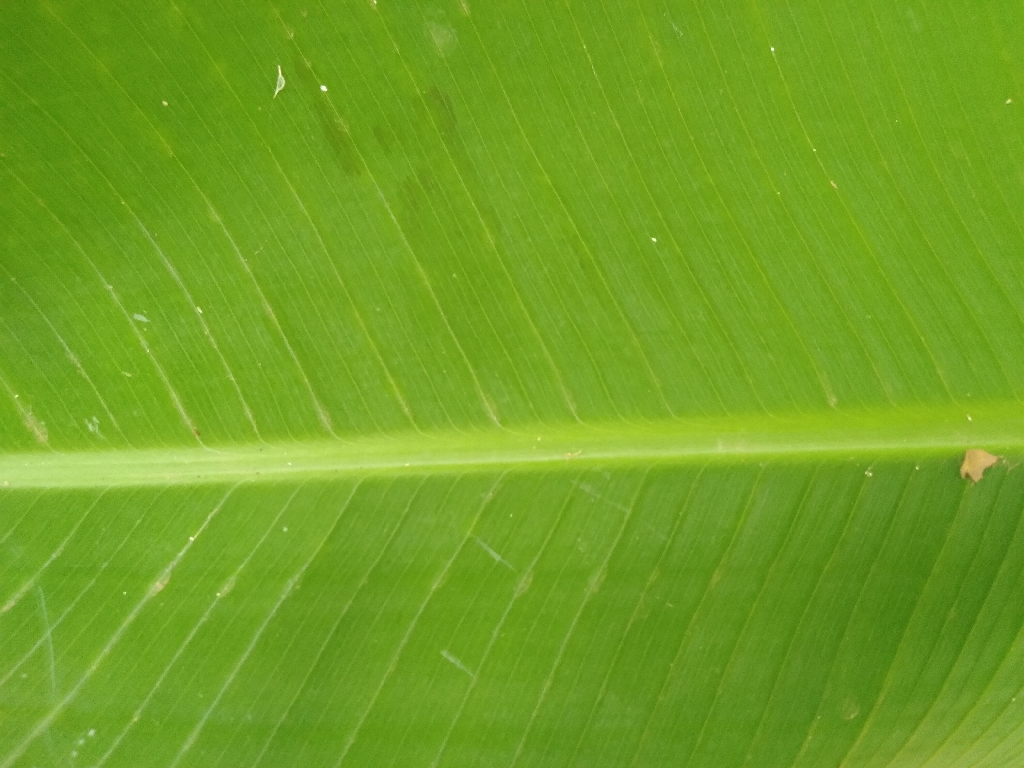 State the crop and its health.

banana, healthy
